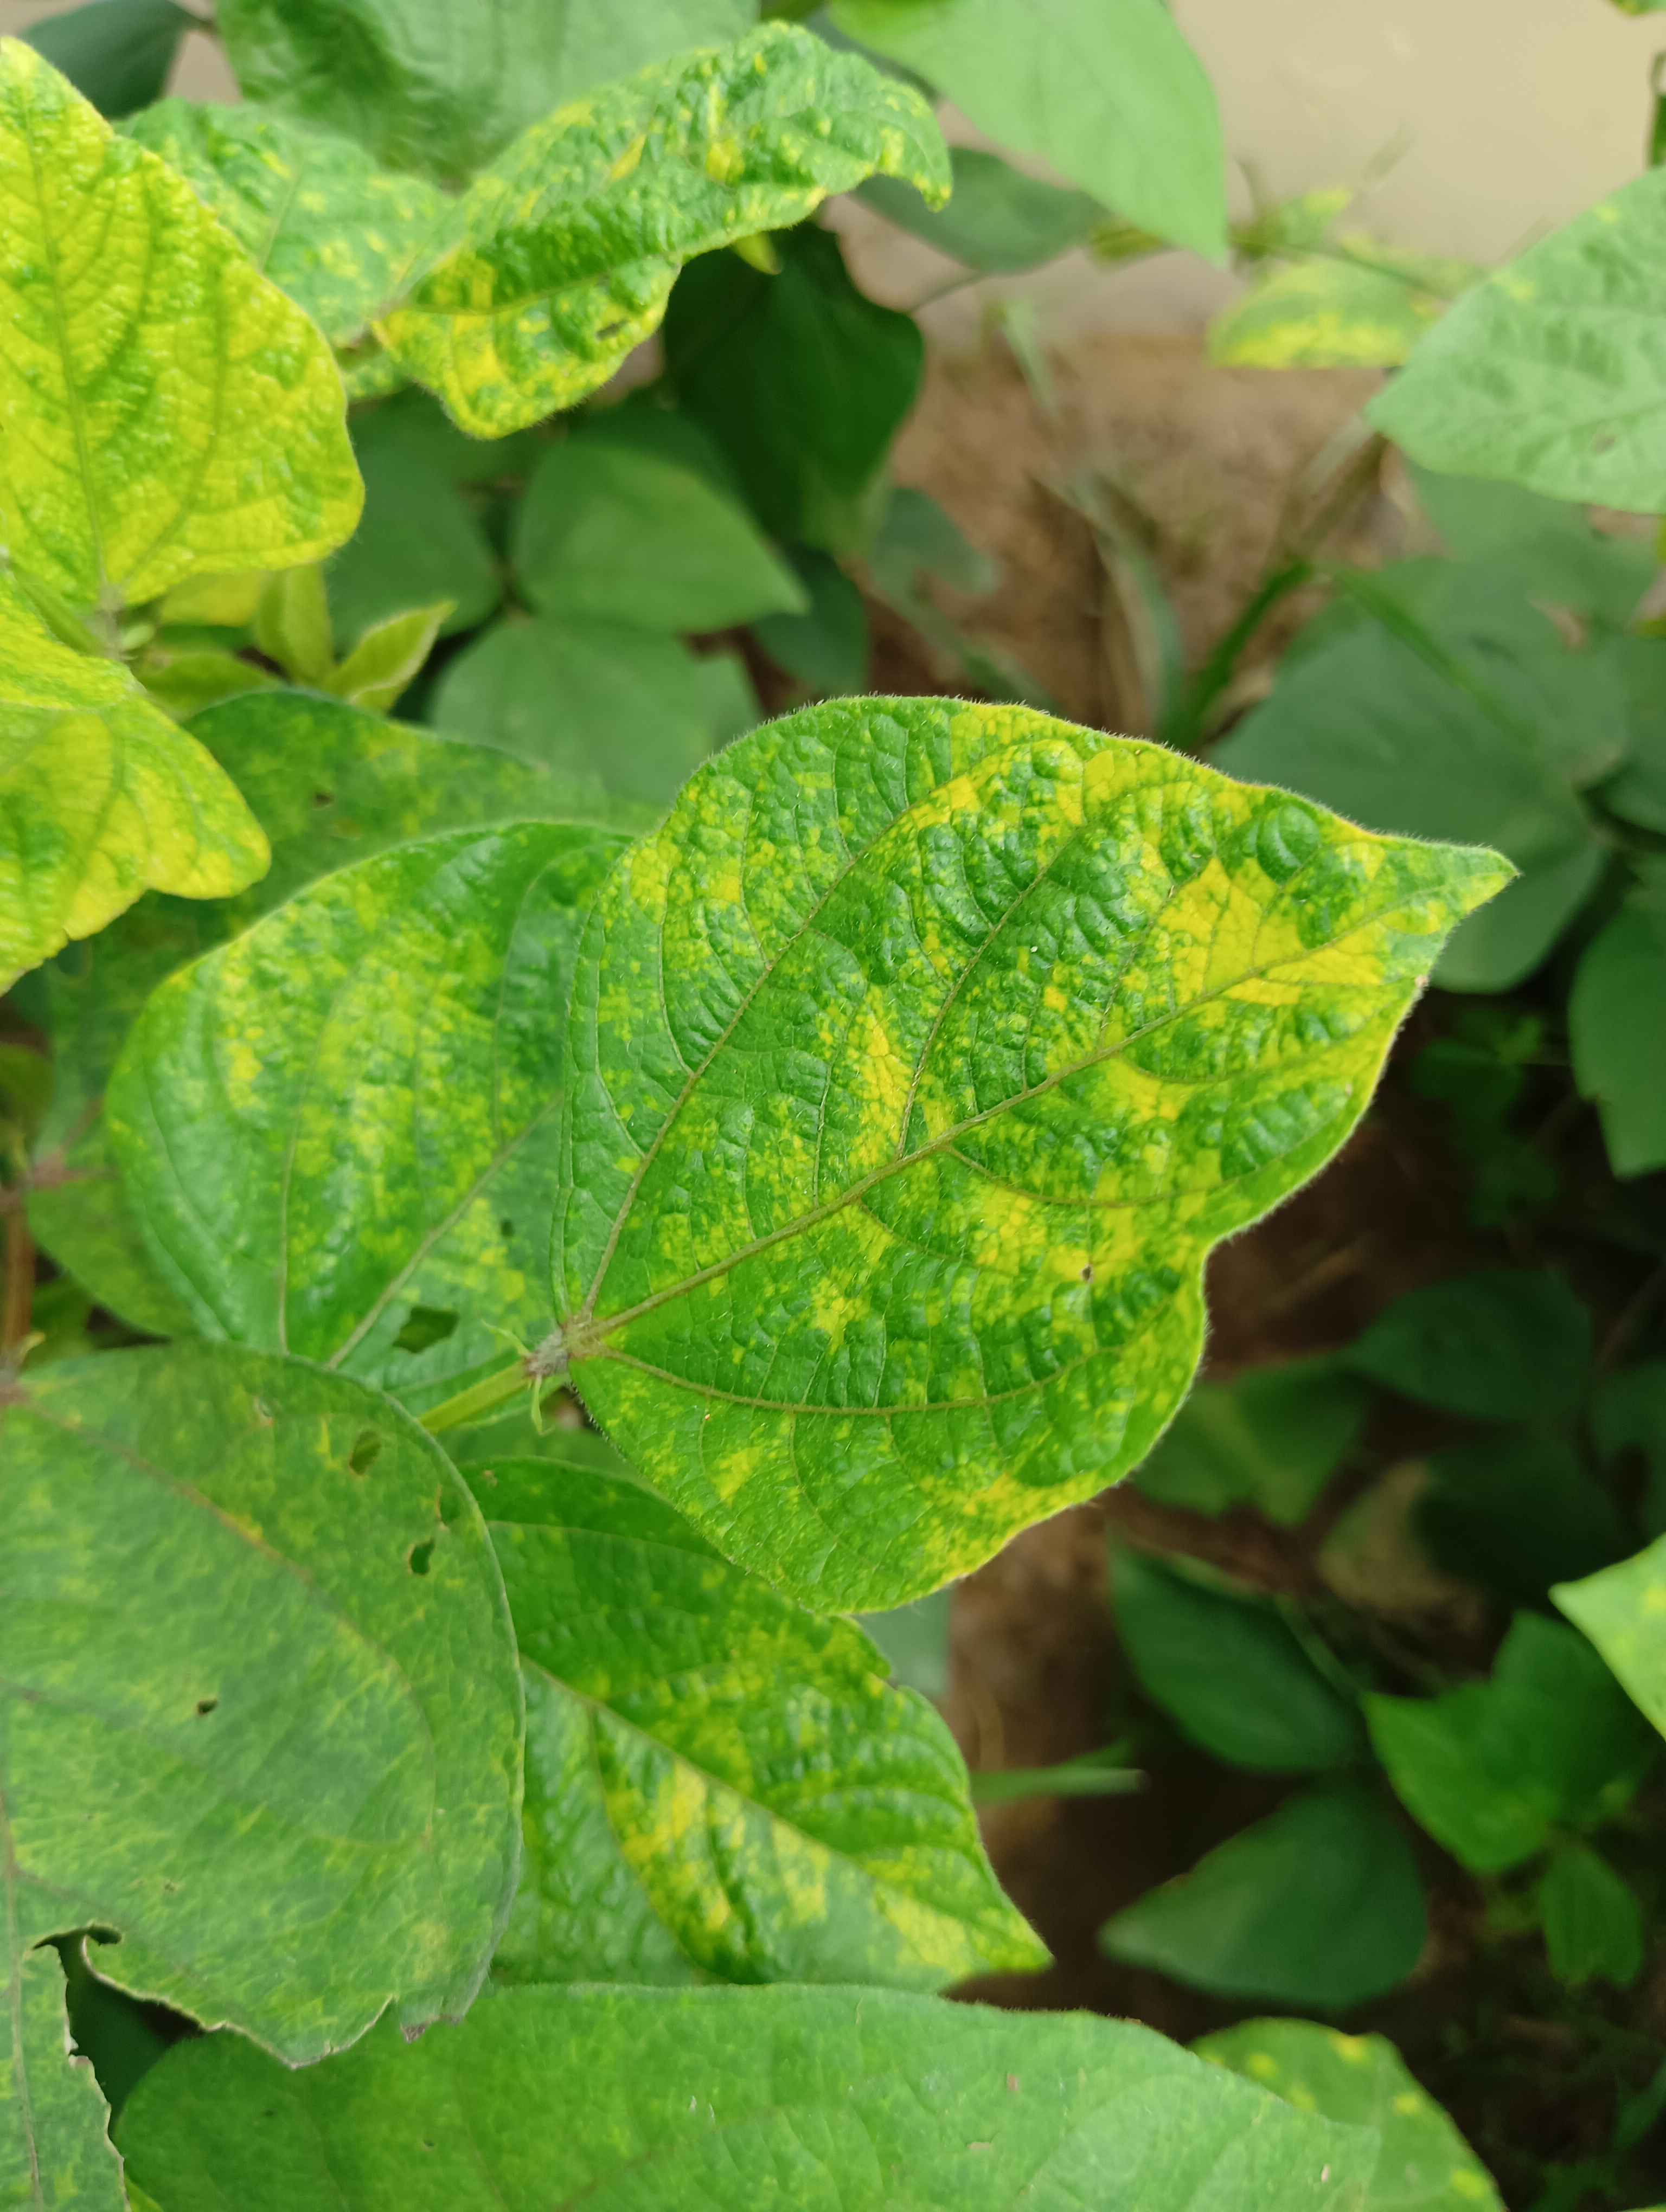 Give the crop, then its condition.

mungbean, yellow mosaic
